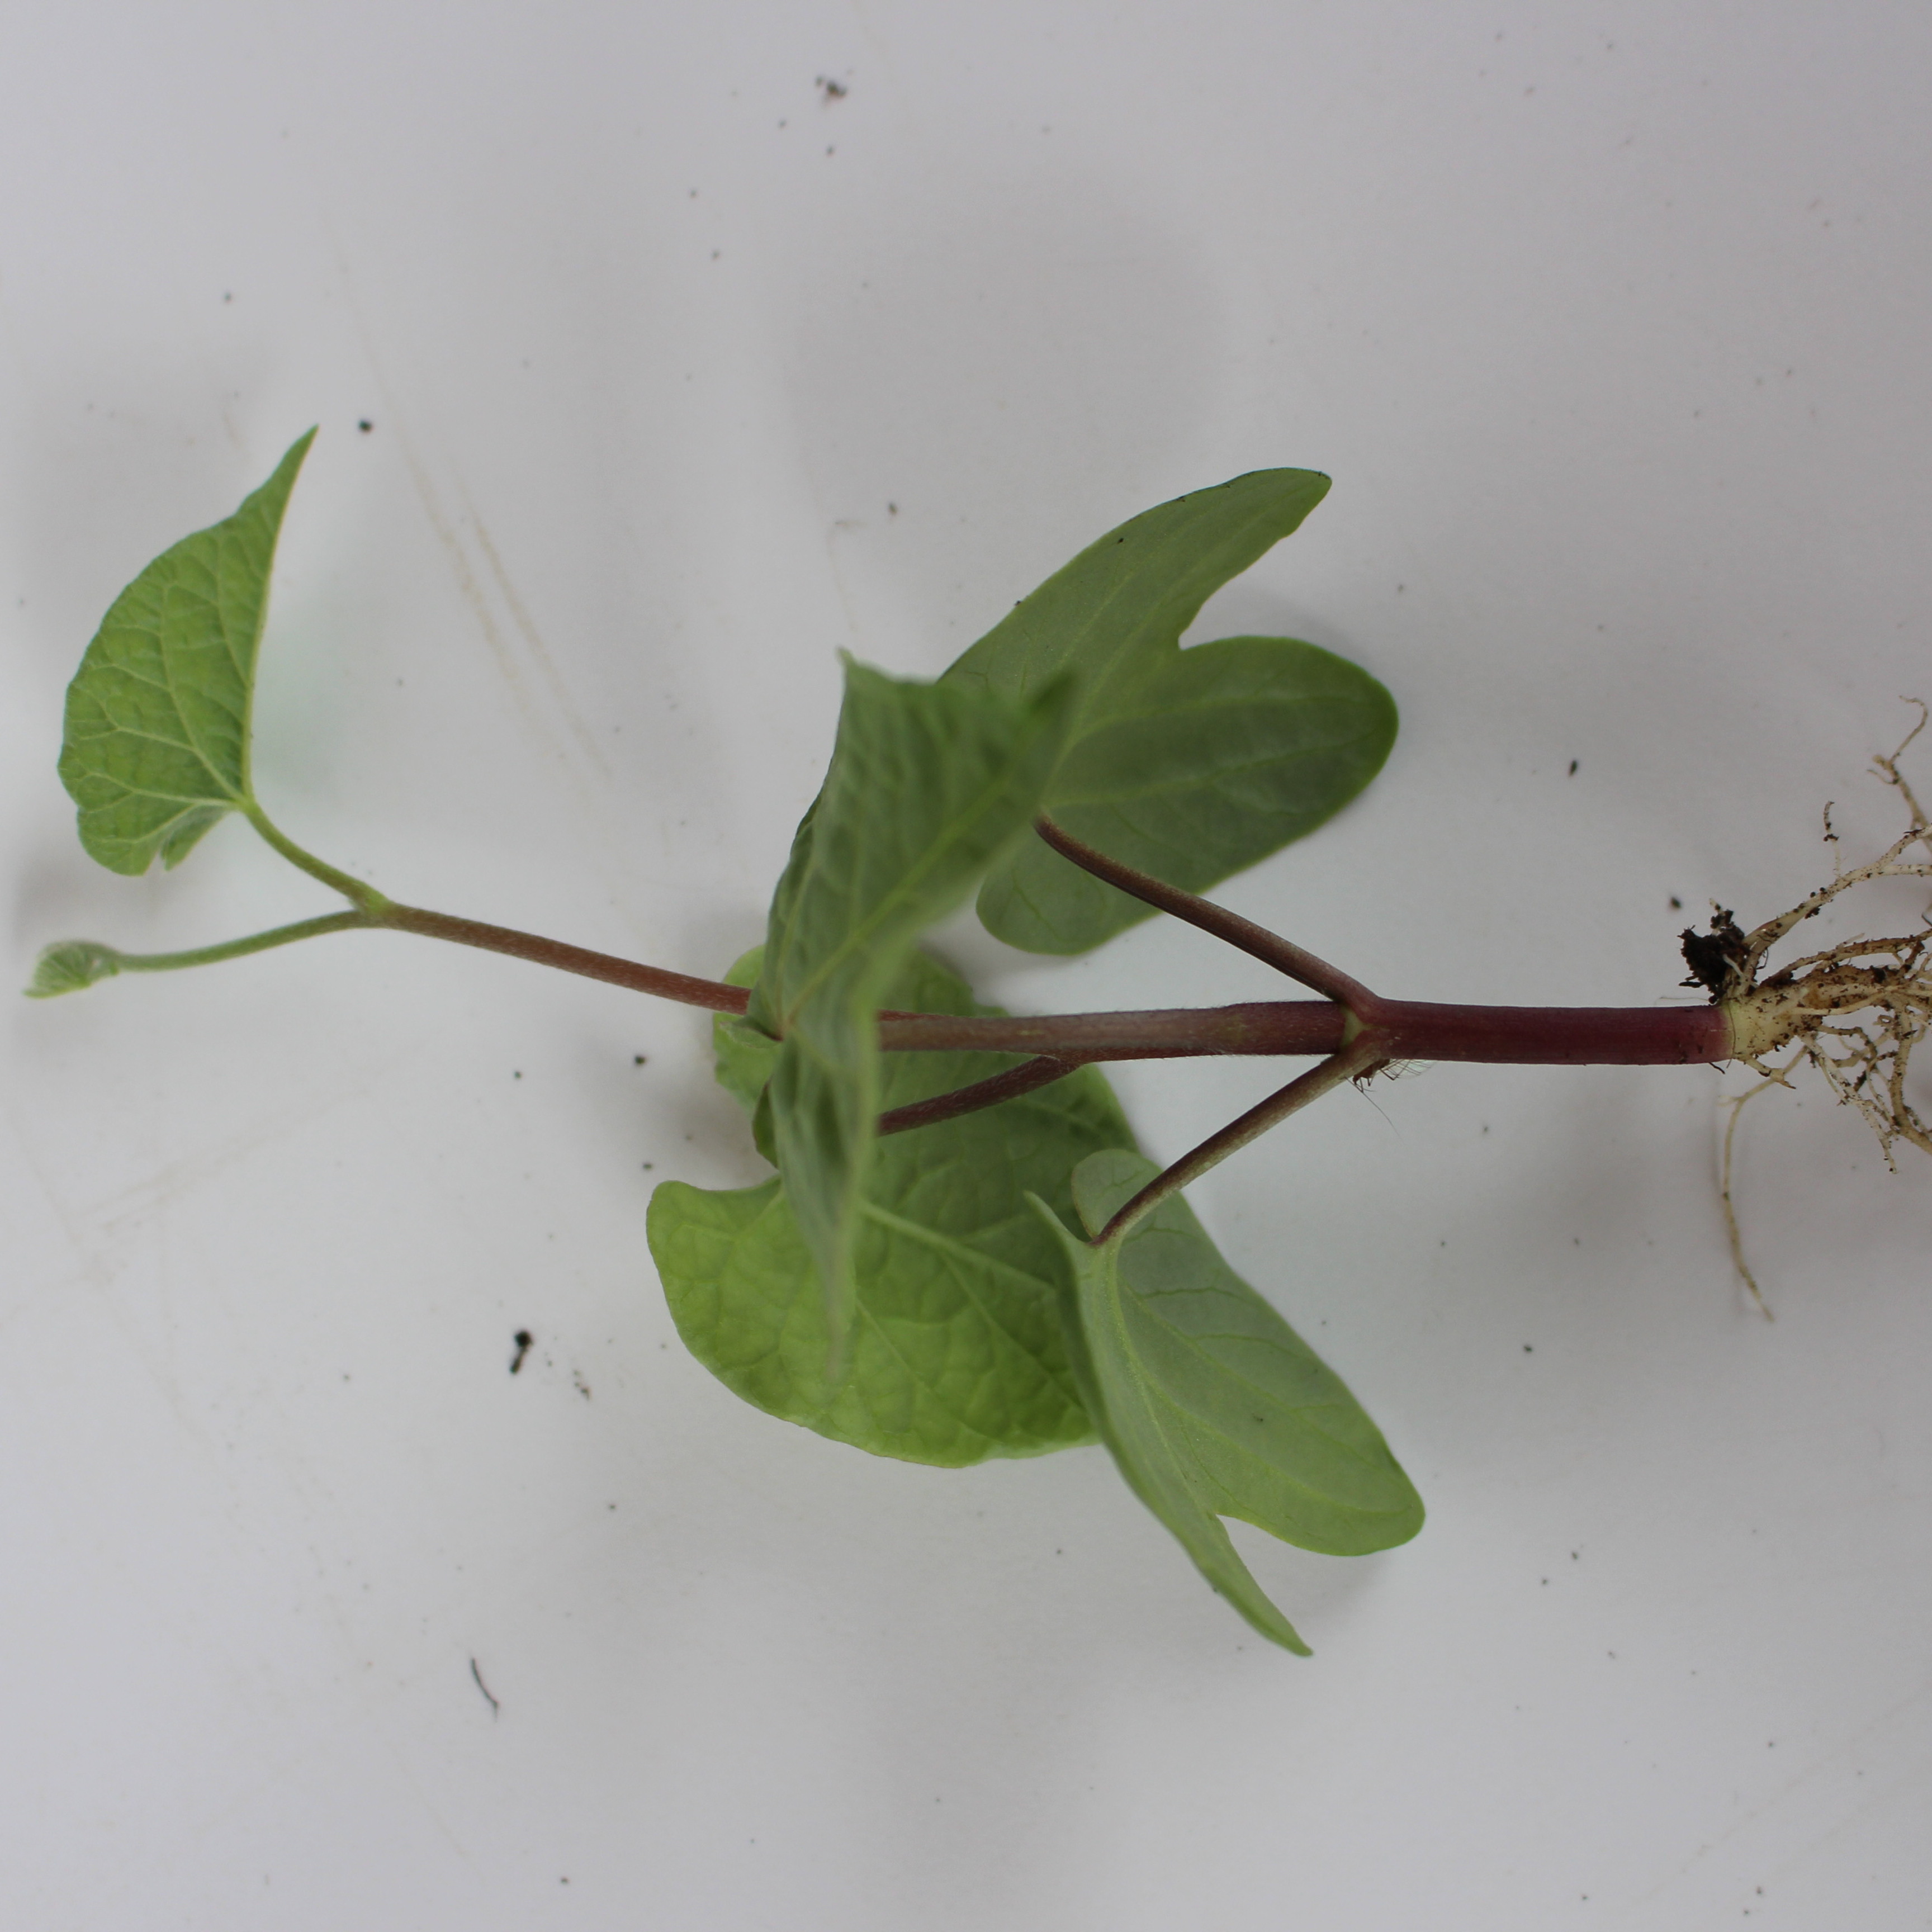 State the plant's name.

Convolvulus arvensis
